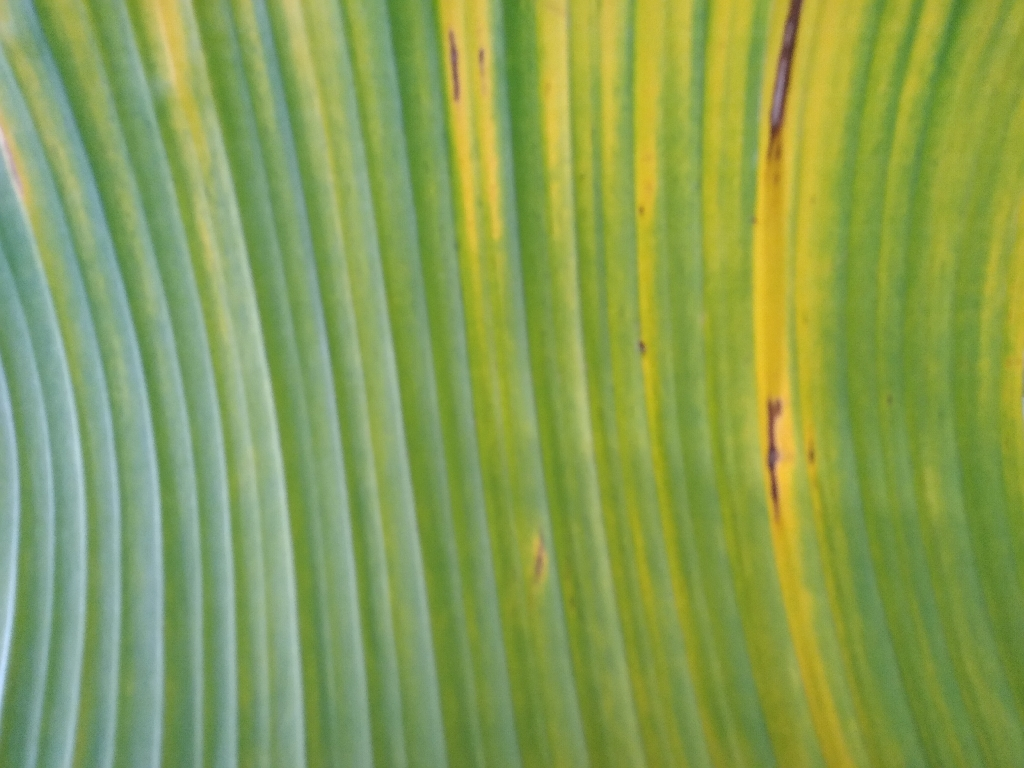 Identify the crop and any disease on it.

banana, fusarium wilt race 1
